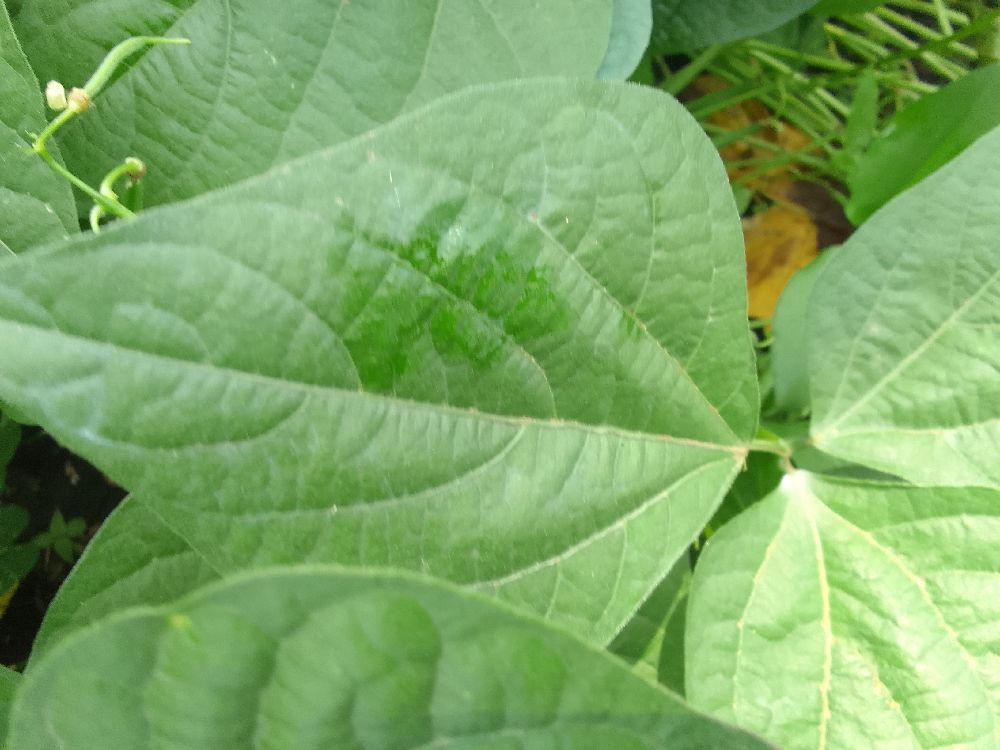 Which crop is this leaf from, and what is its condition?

common bean, healthy
